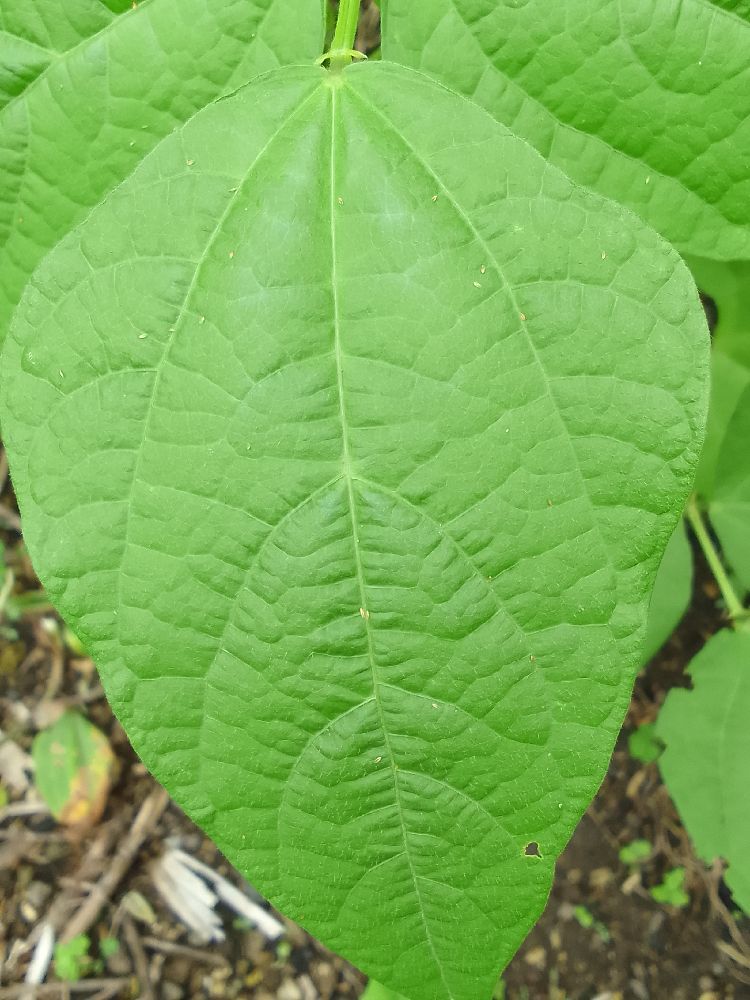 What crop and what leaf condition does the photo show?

common bean, healthy
